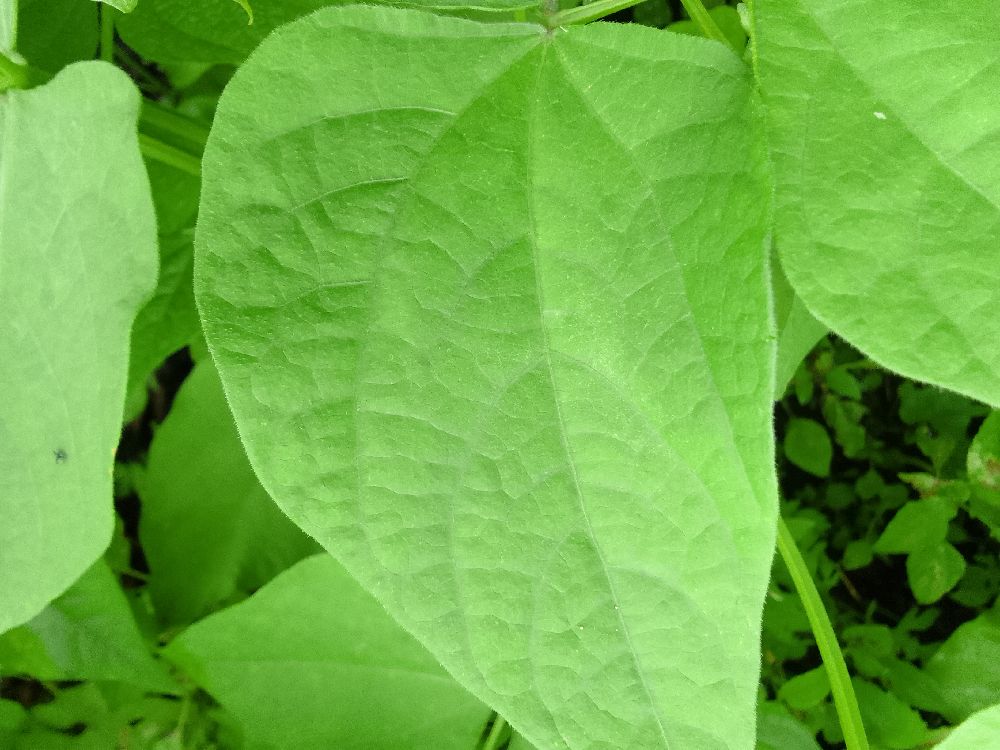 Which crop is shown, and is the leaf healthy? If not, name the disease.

common bean, healthy
